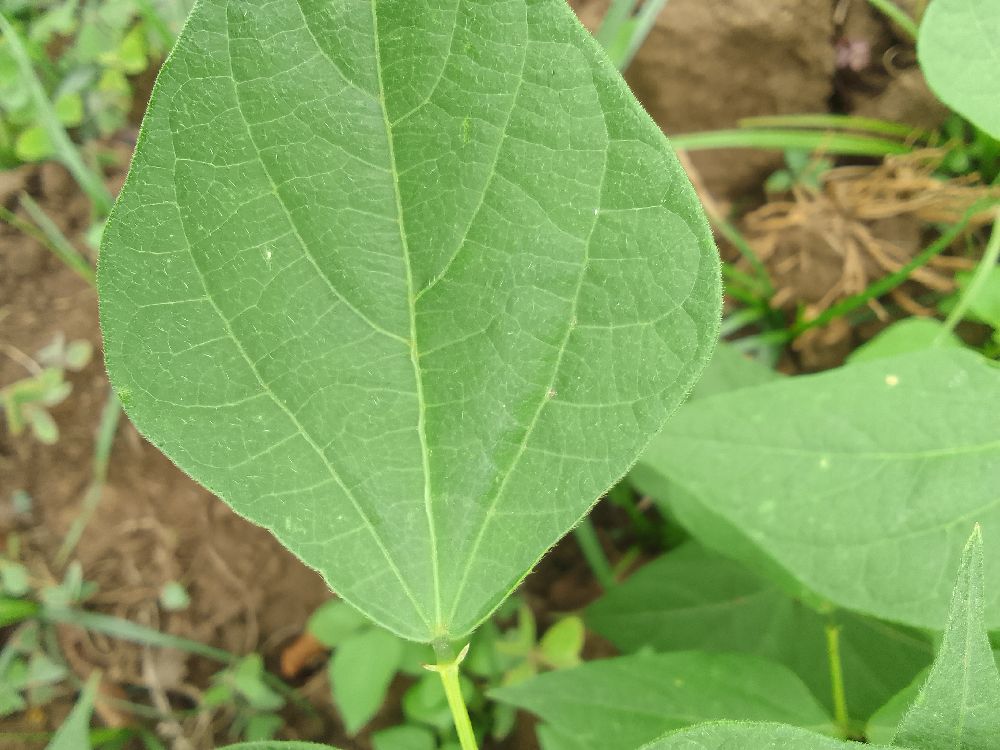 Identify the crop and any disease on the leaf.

common bean, healthy
